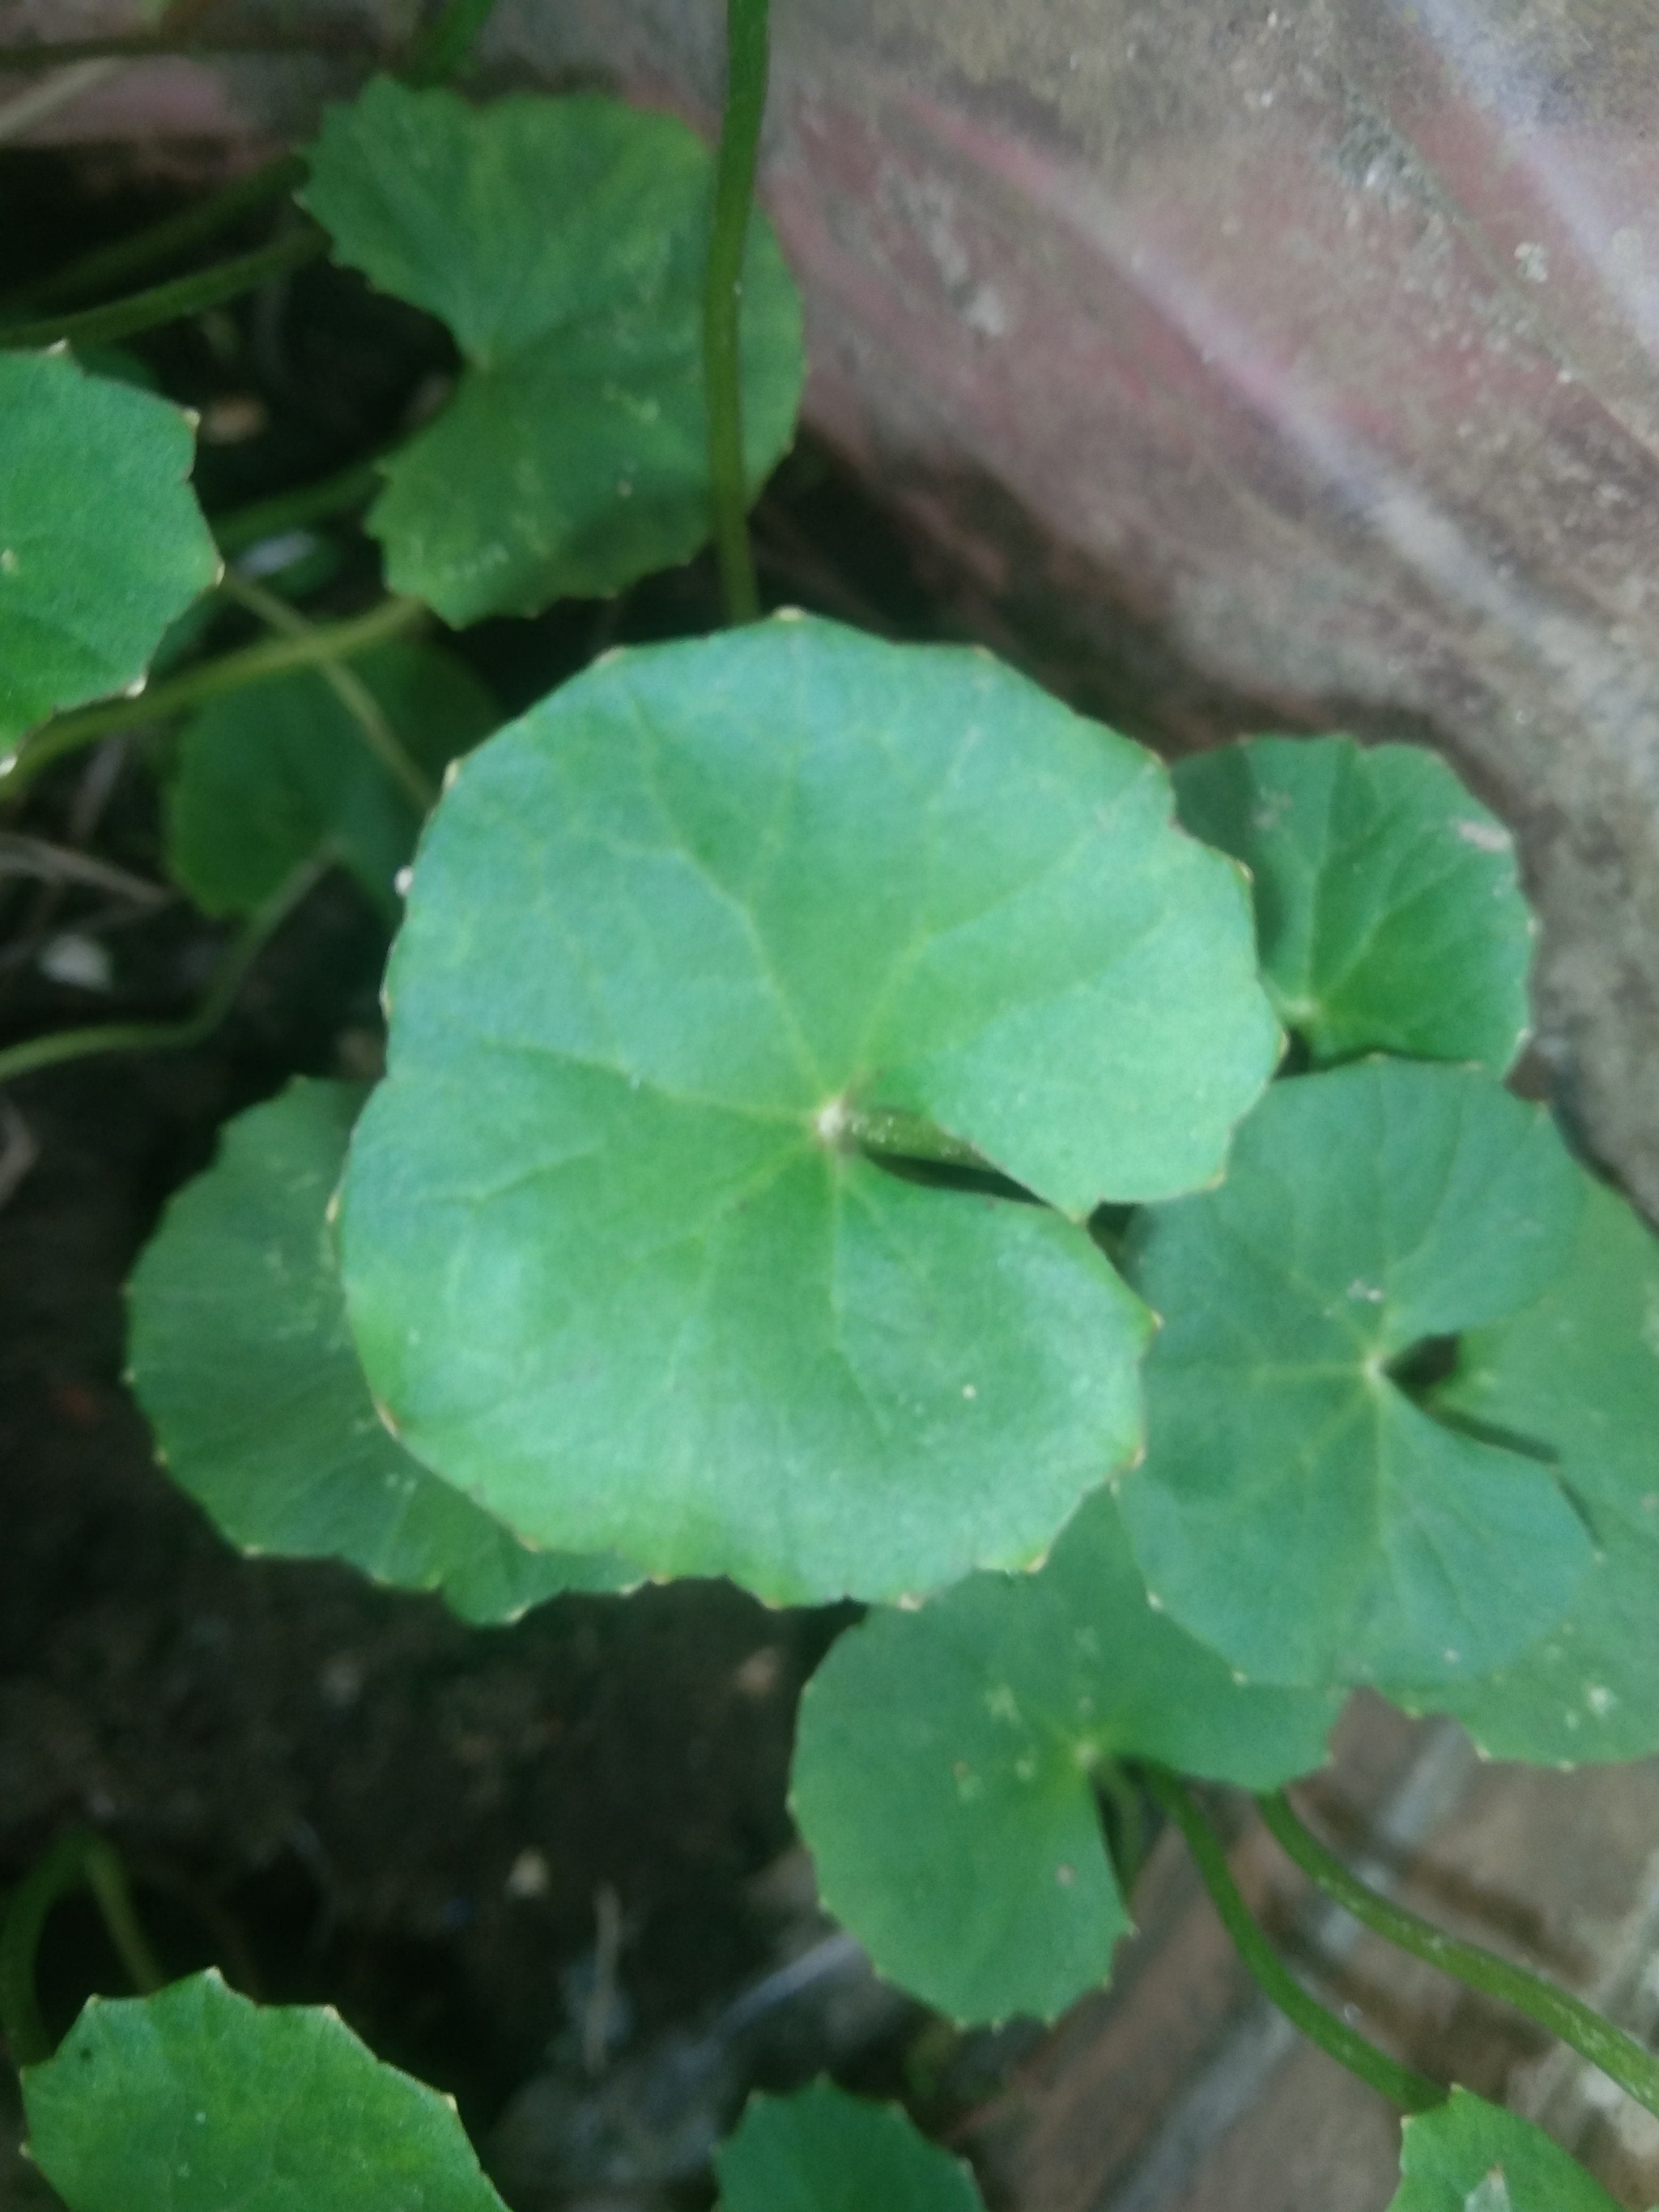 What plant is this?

thankuni
